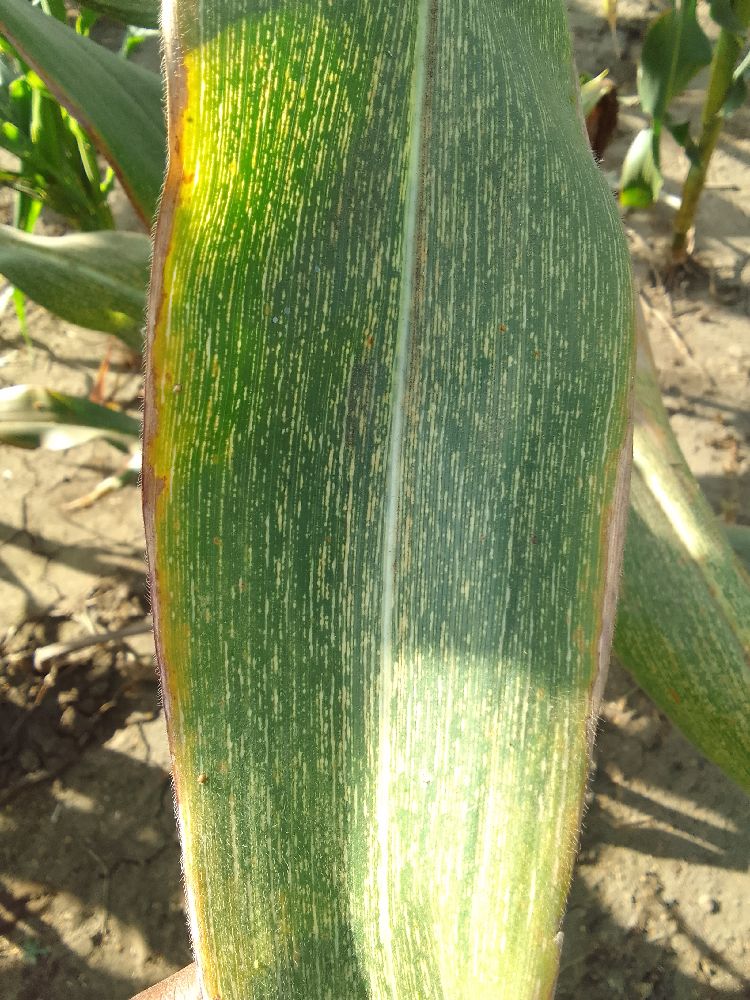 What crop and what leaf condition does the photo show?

maize, maize streak virus
